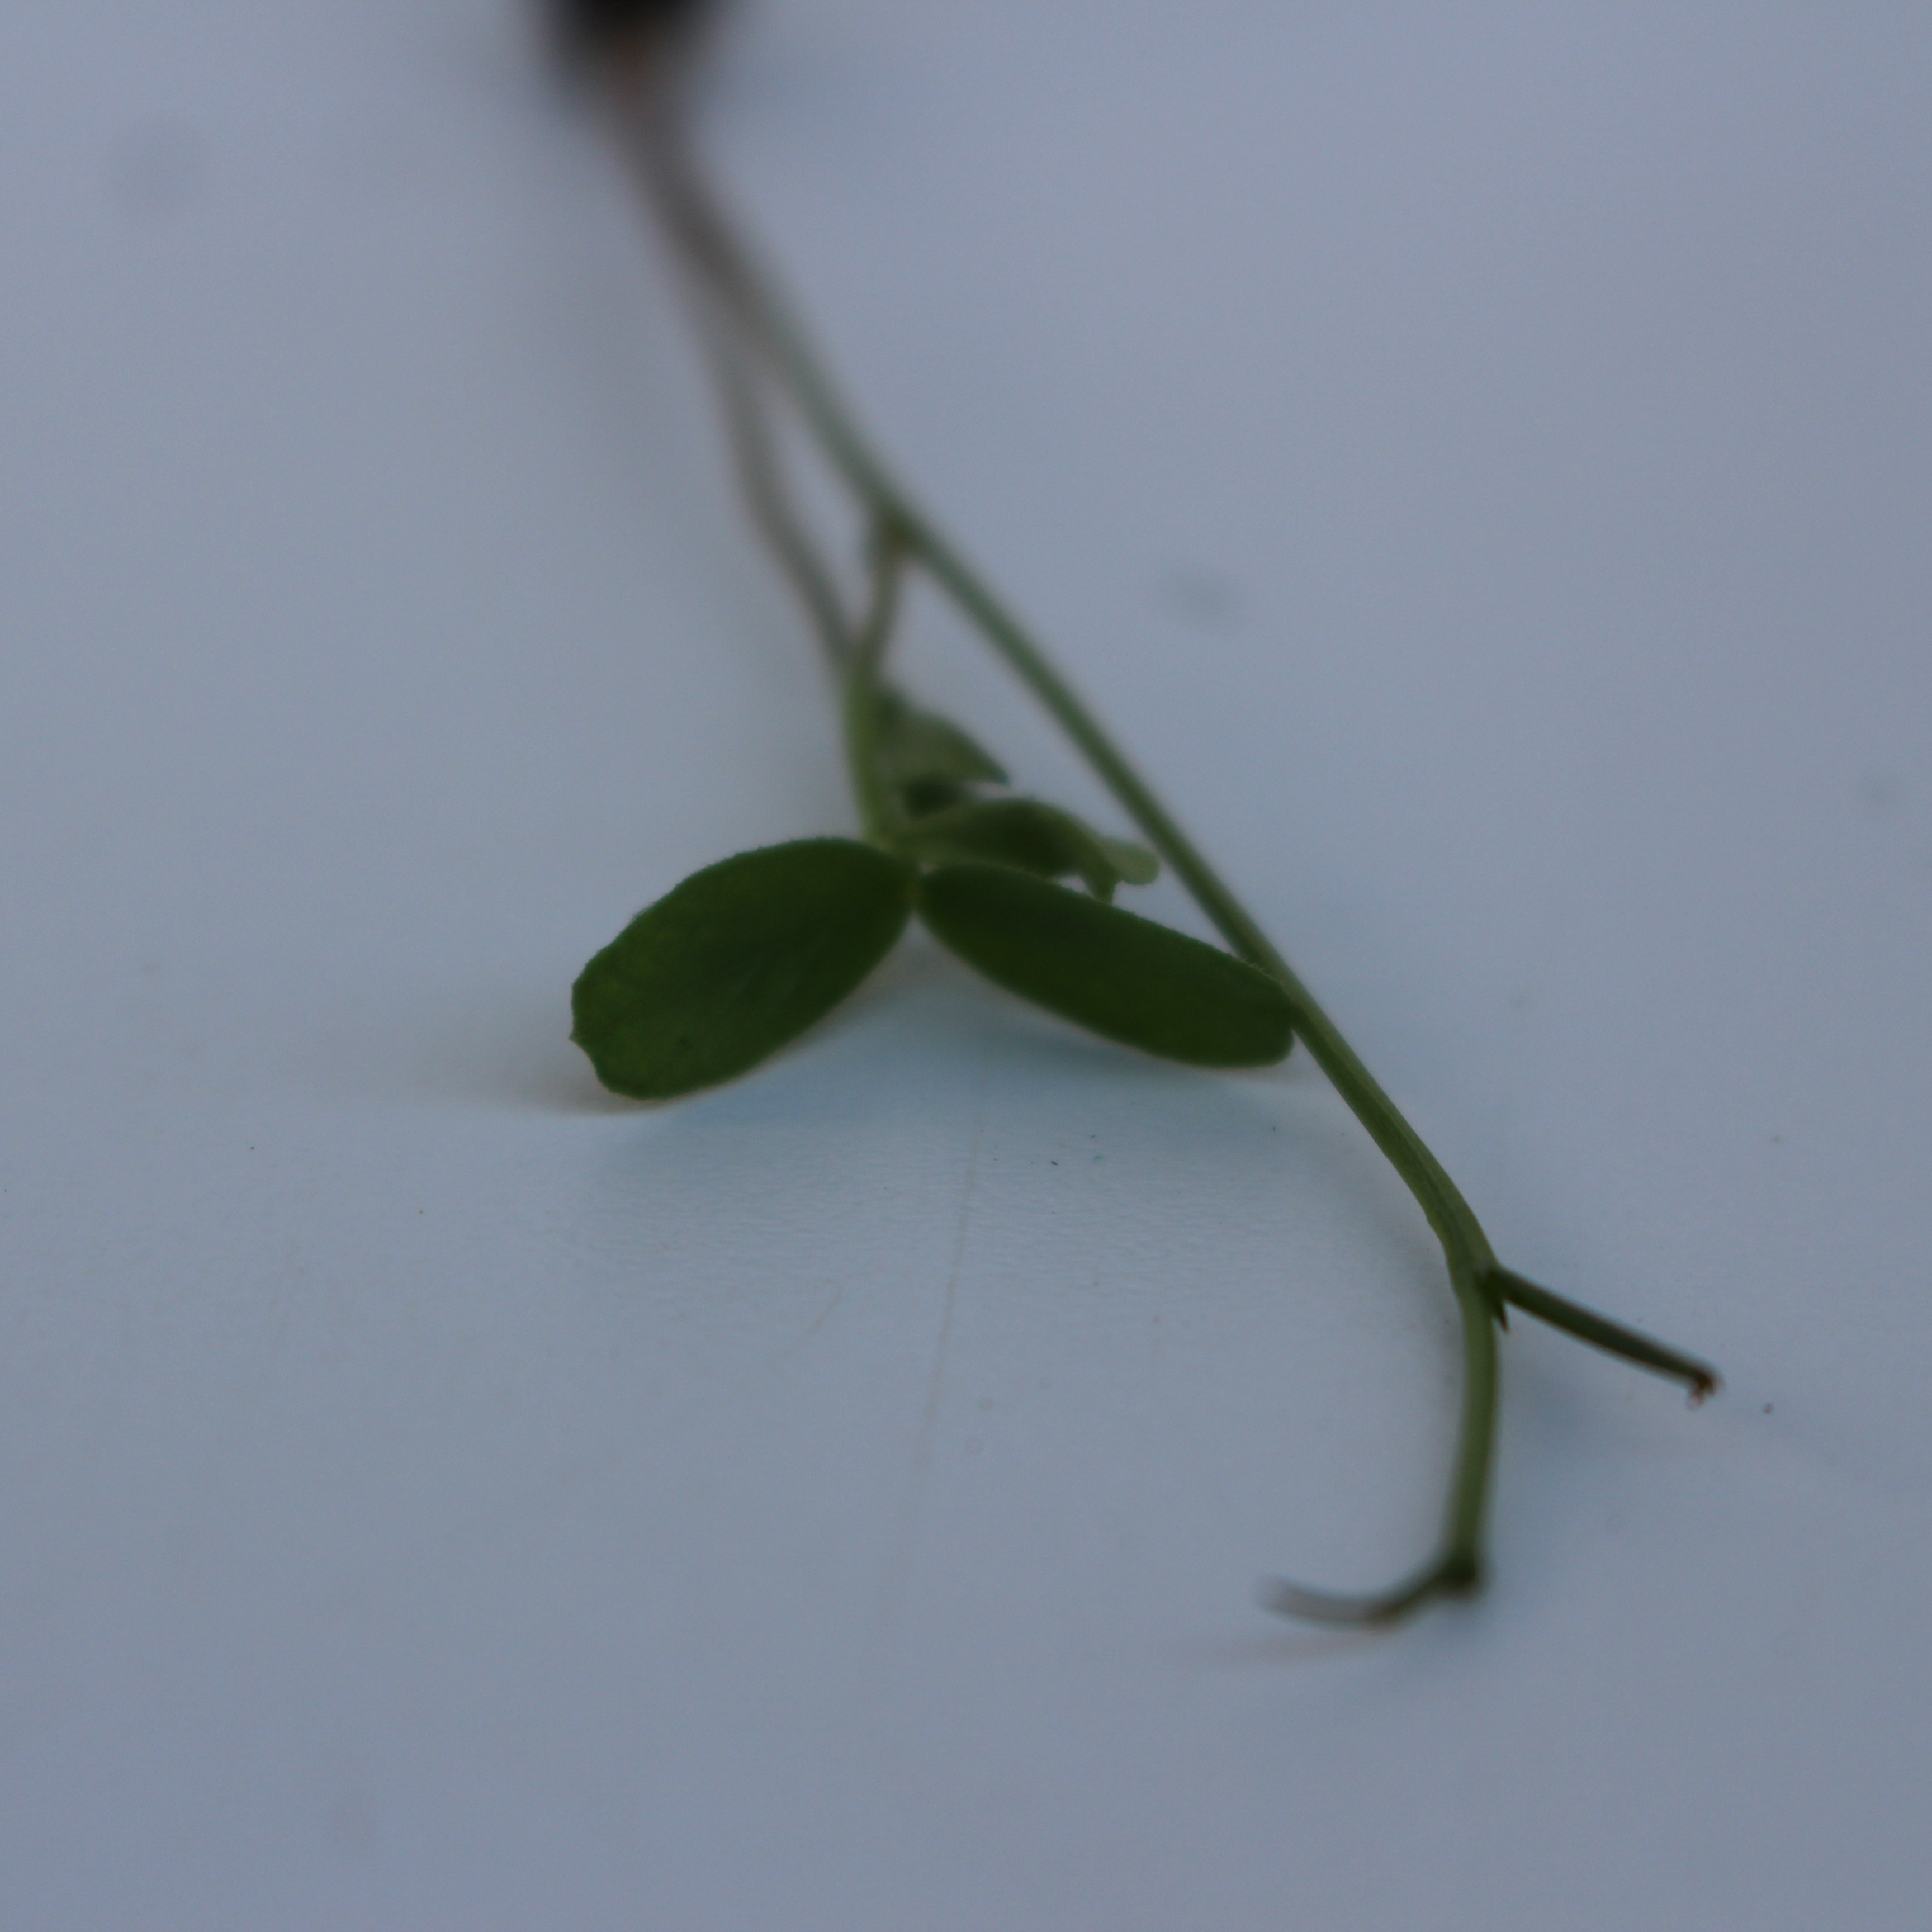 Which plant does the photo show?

Vicia sativa
